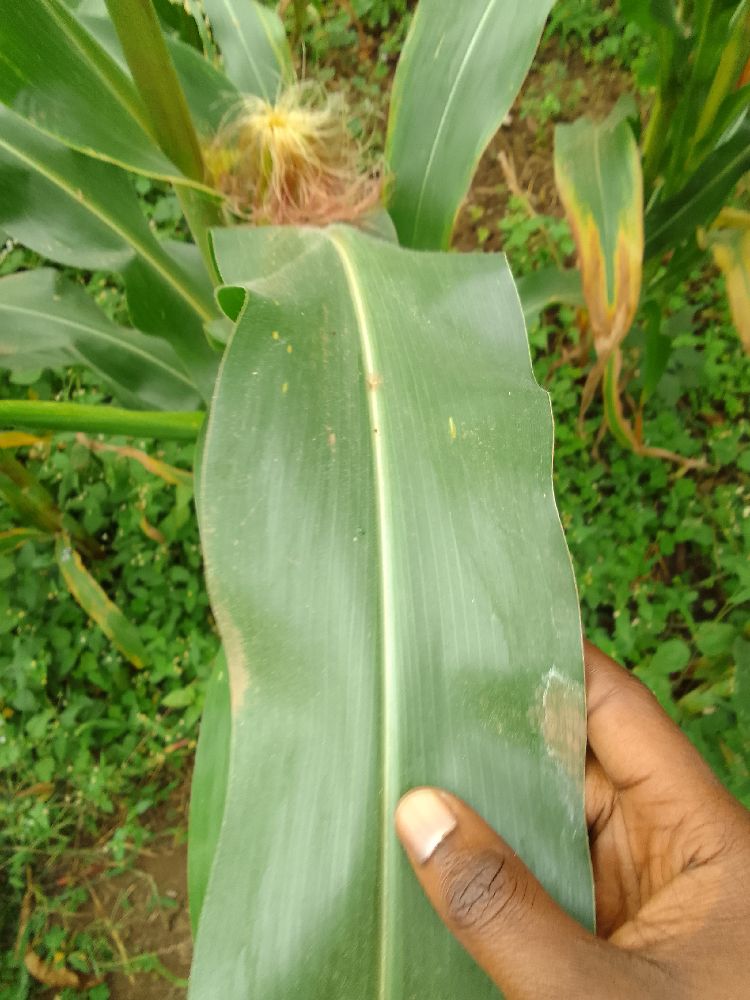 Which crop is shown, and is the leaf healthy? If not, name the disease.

maize, healthy
